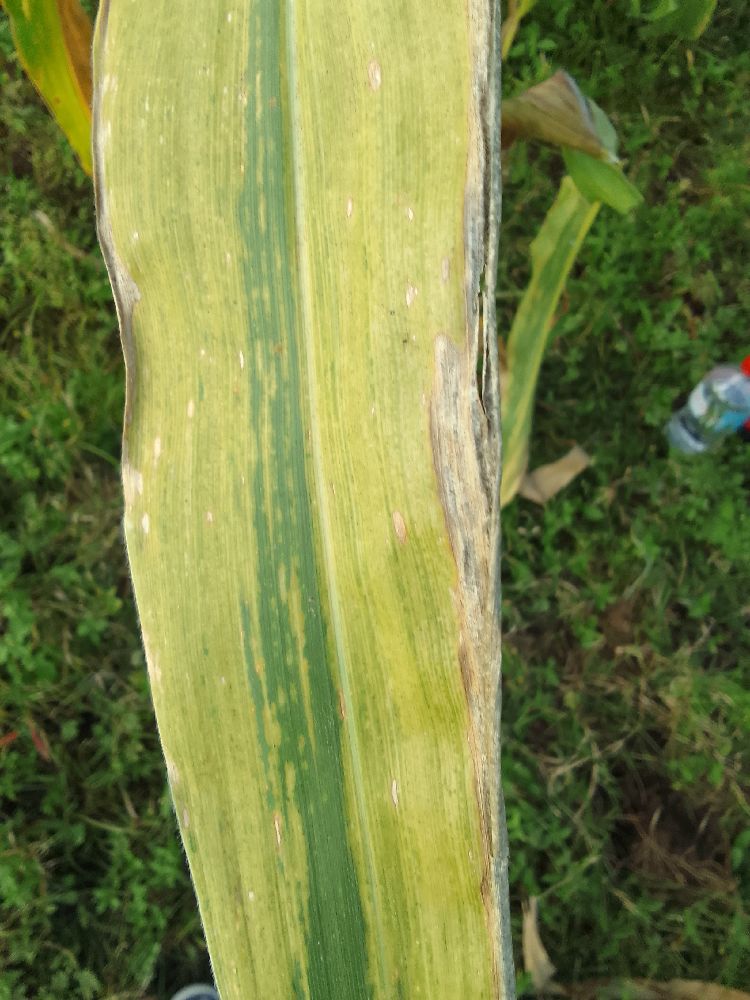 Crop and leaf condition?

maize, maize lethal necrosis
